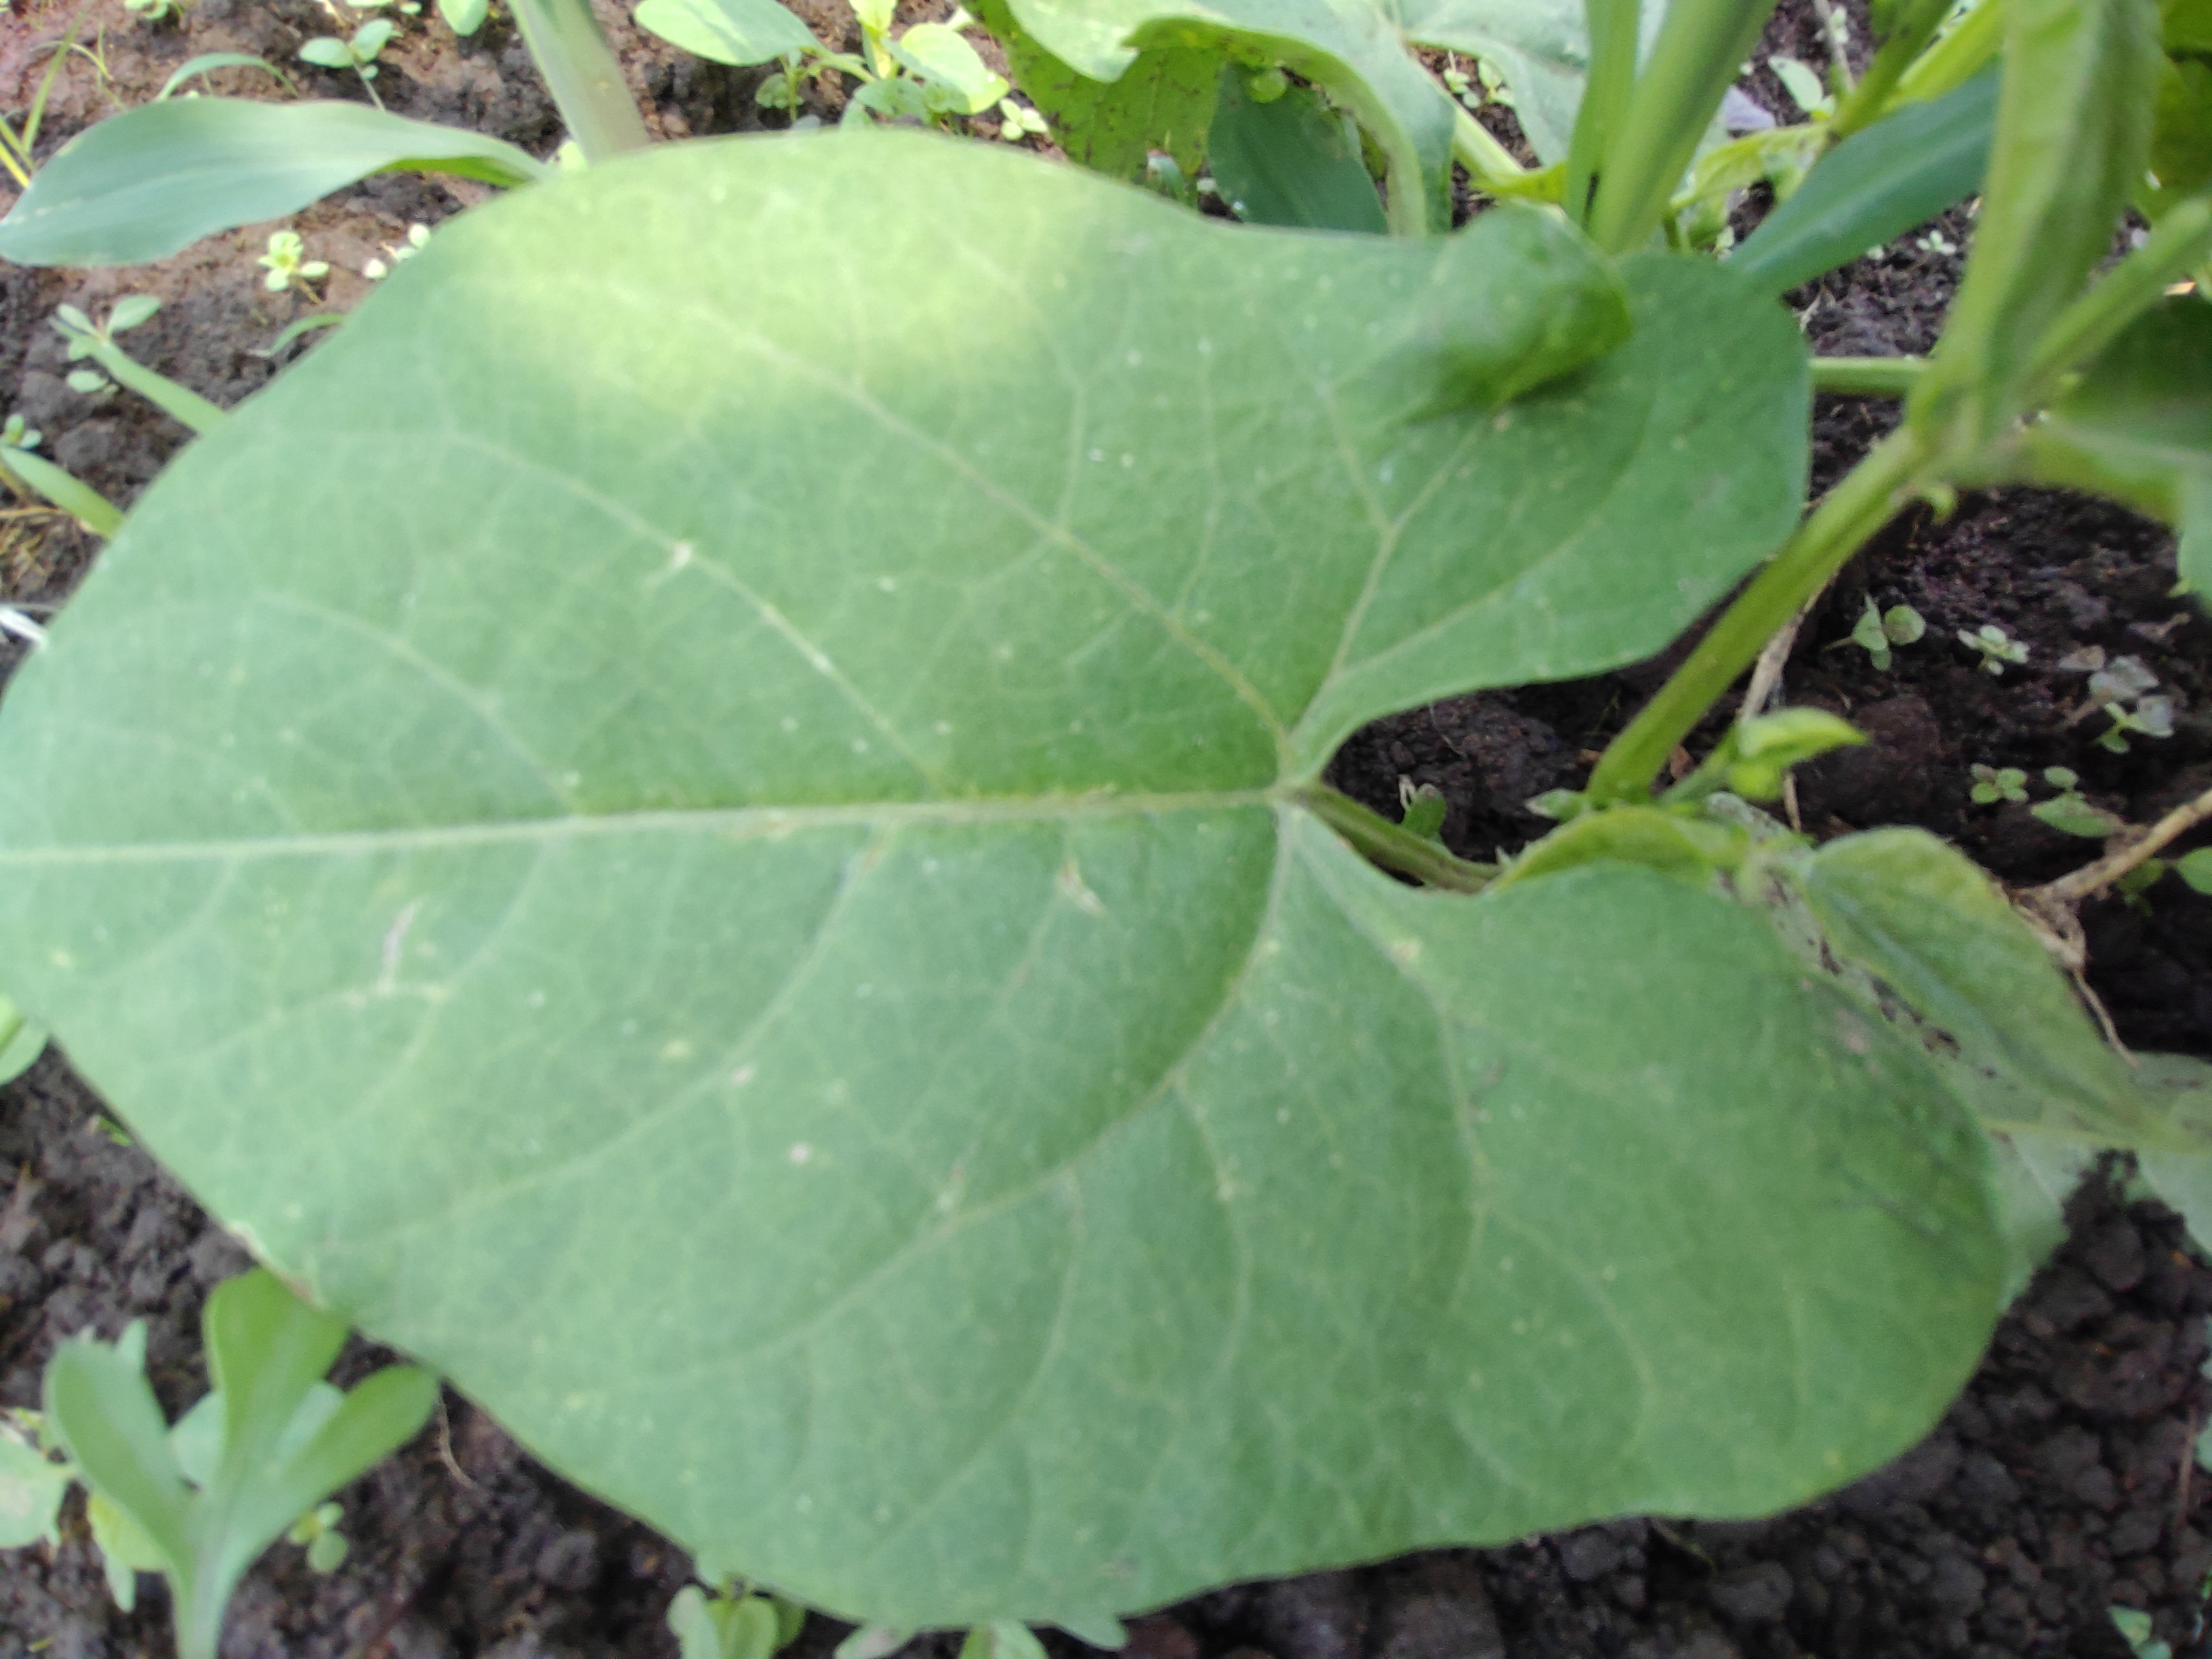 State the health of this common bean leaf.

healthy
